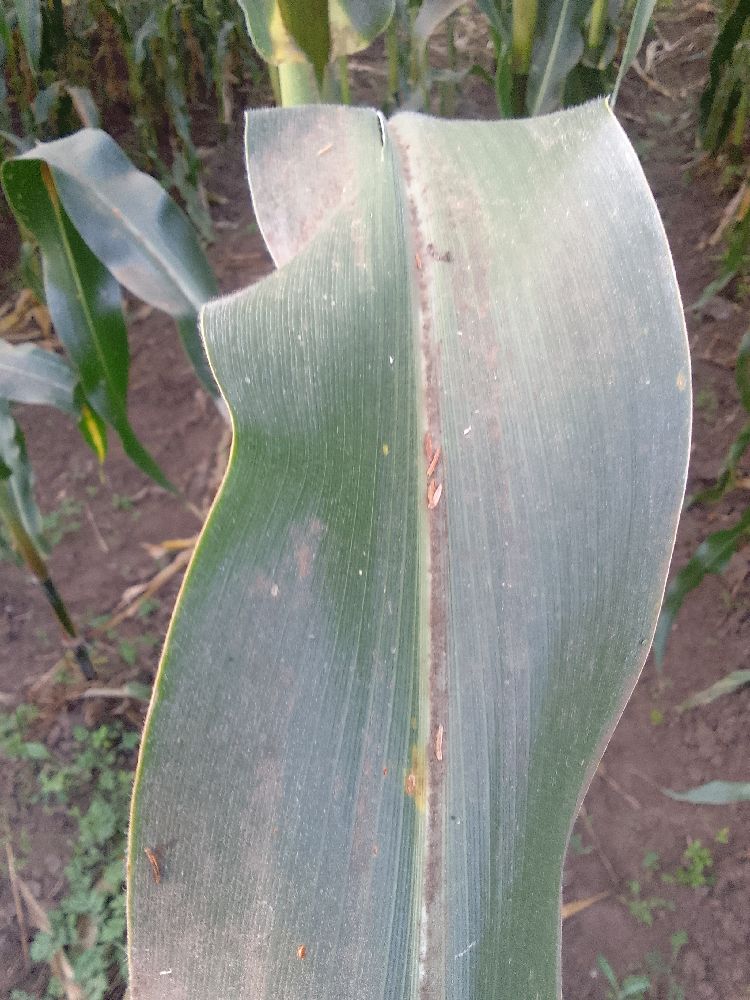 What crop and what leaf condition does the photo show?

maize, healthy
